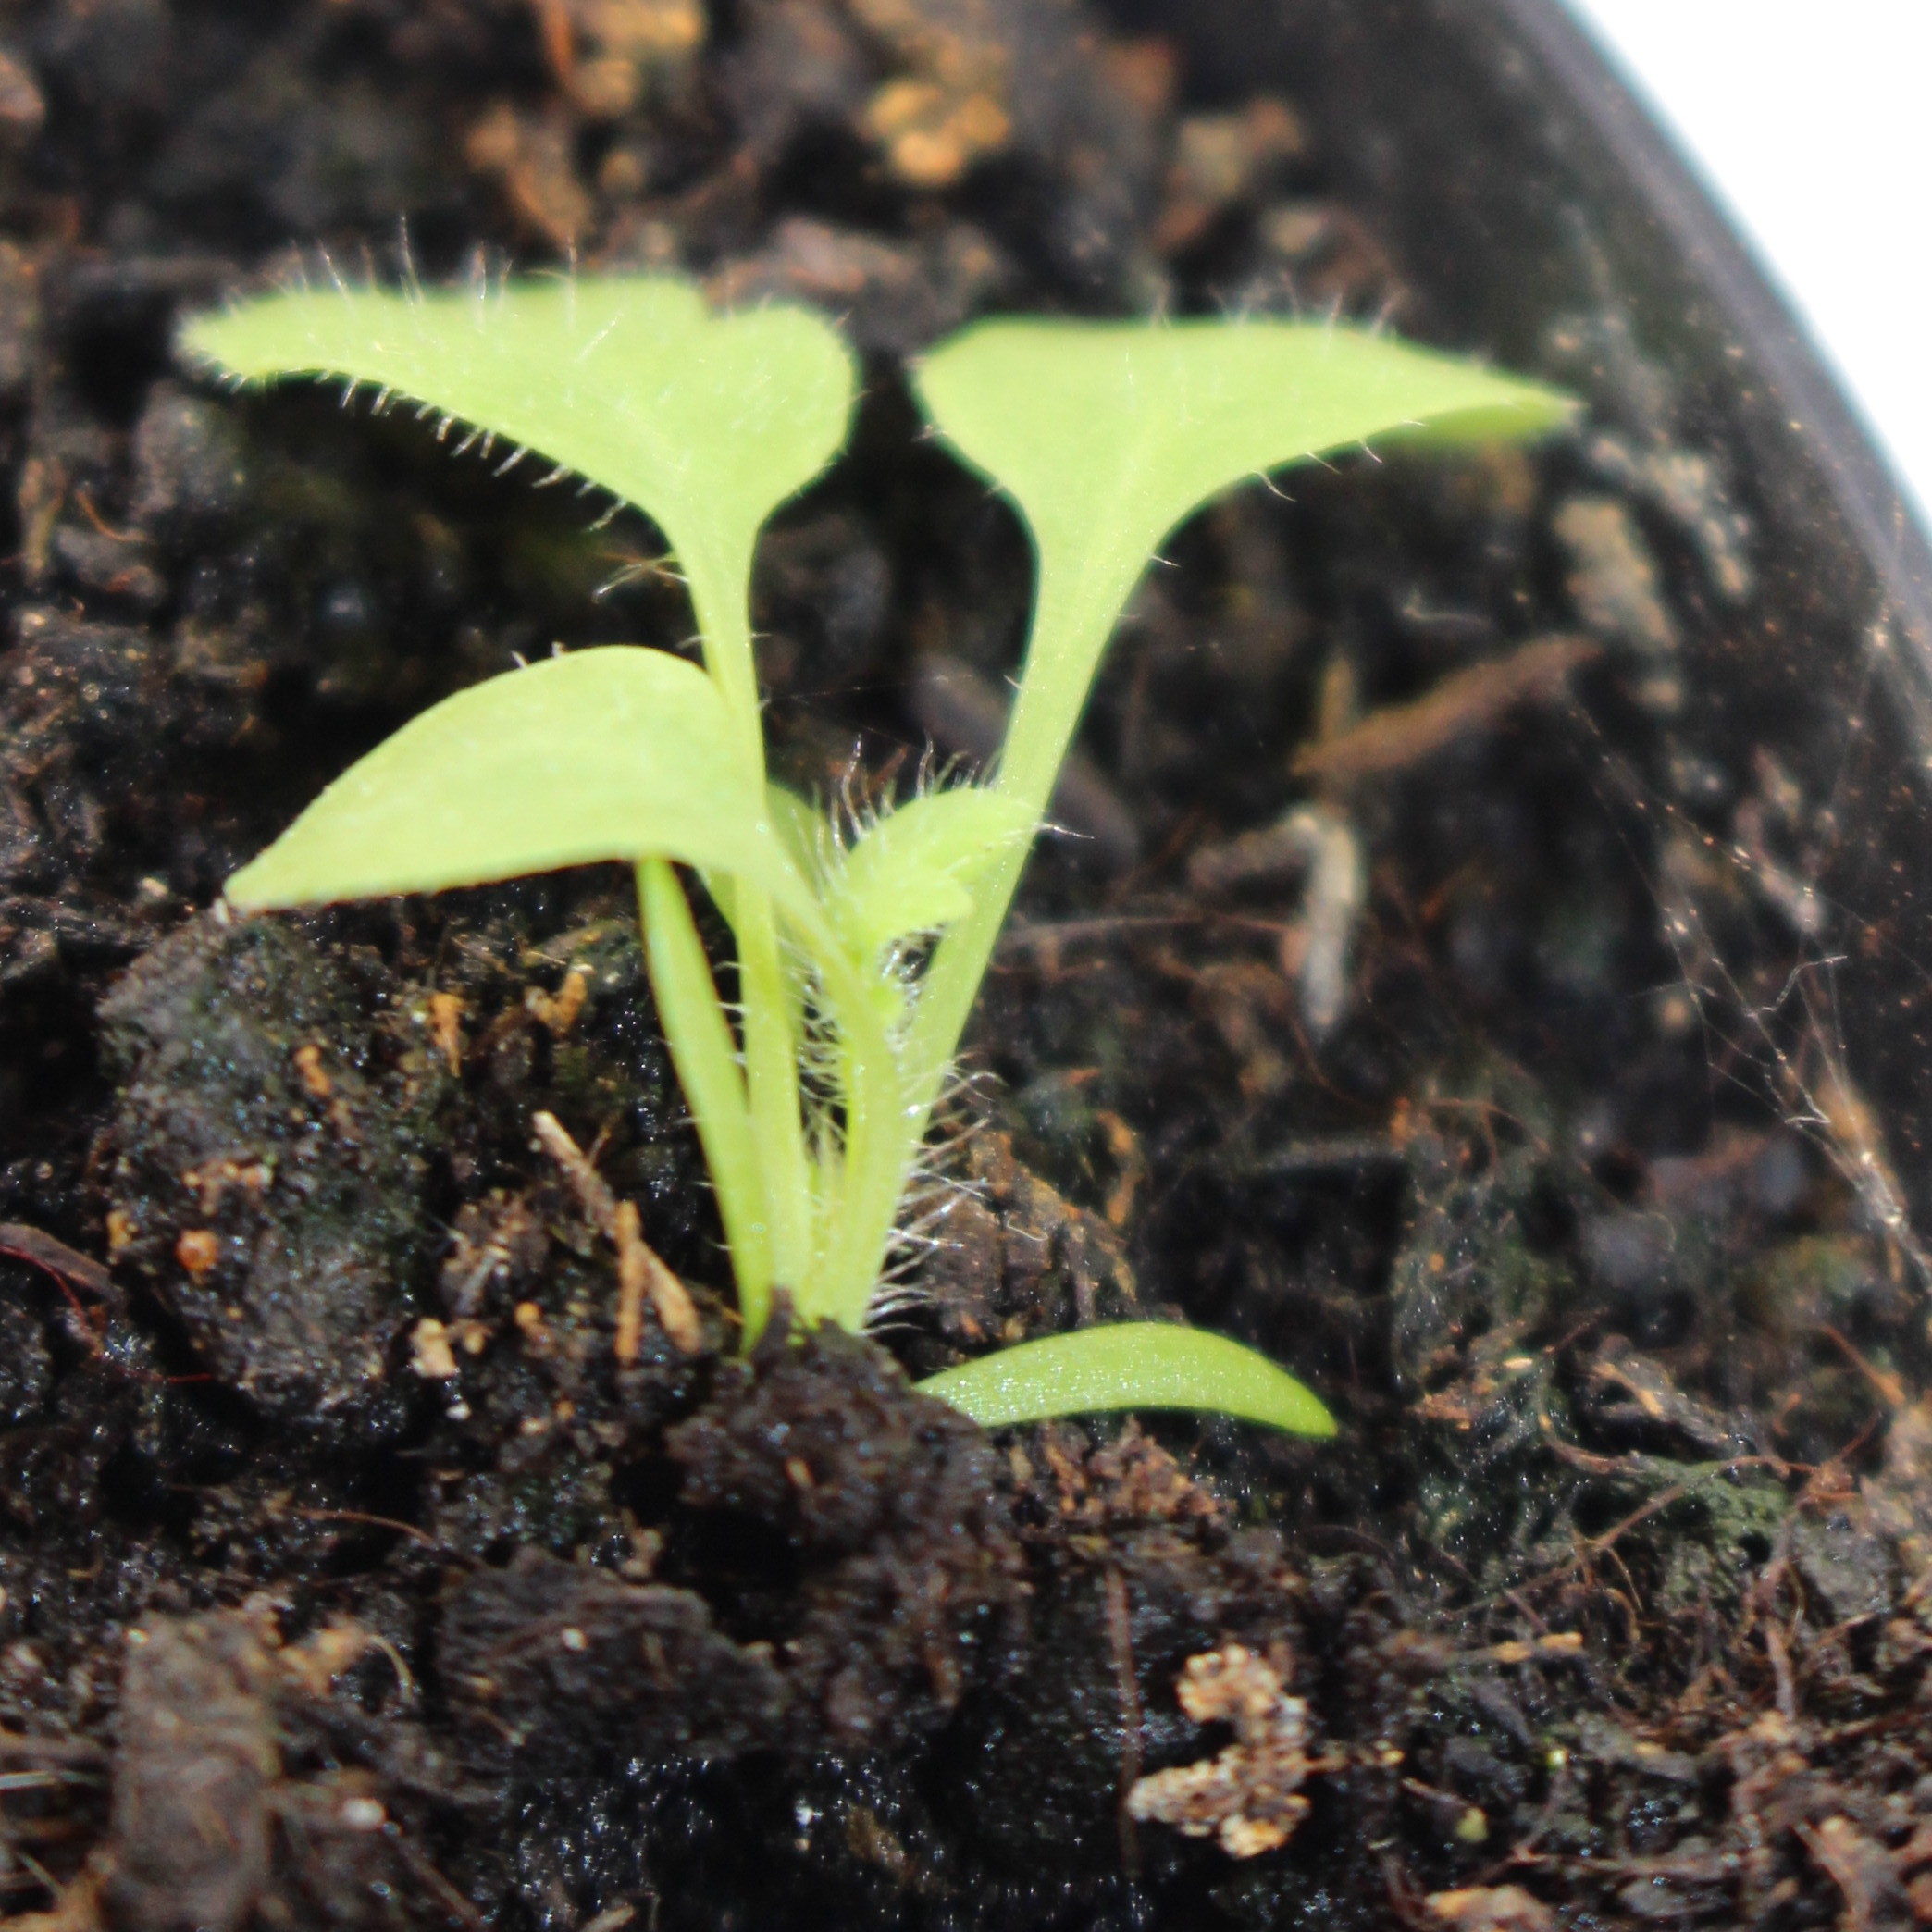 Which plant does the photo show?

Papaver rhoeas
